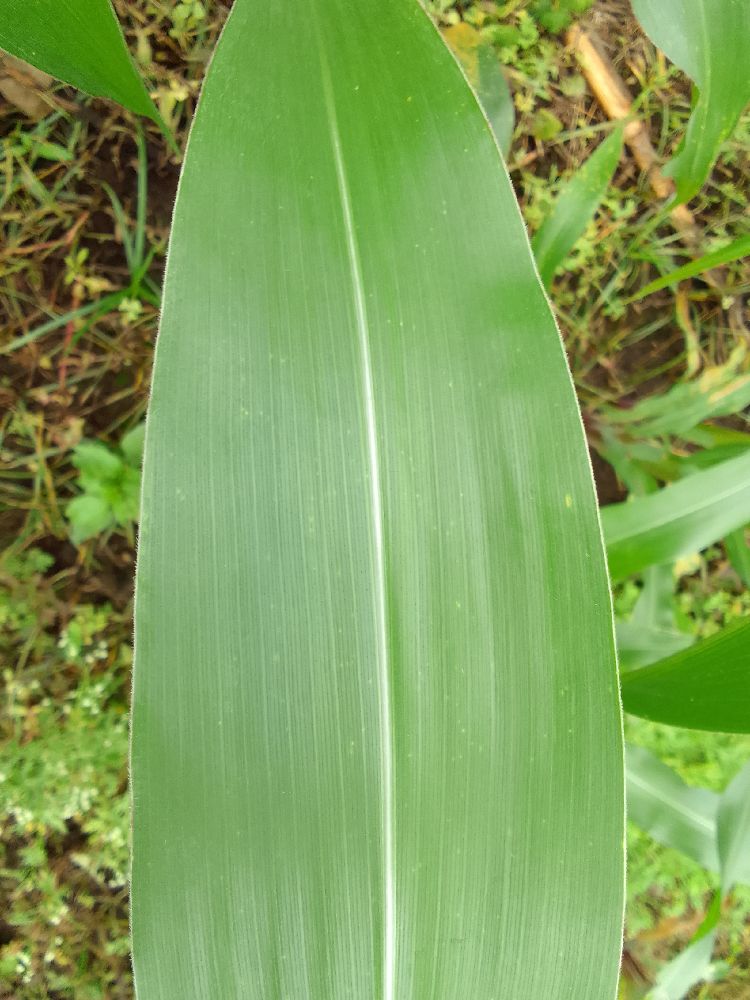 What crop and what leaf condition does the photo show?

maize, healthy
